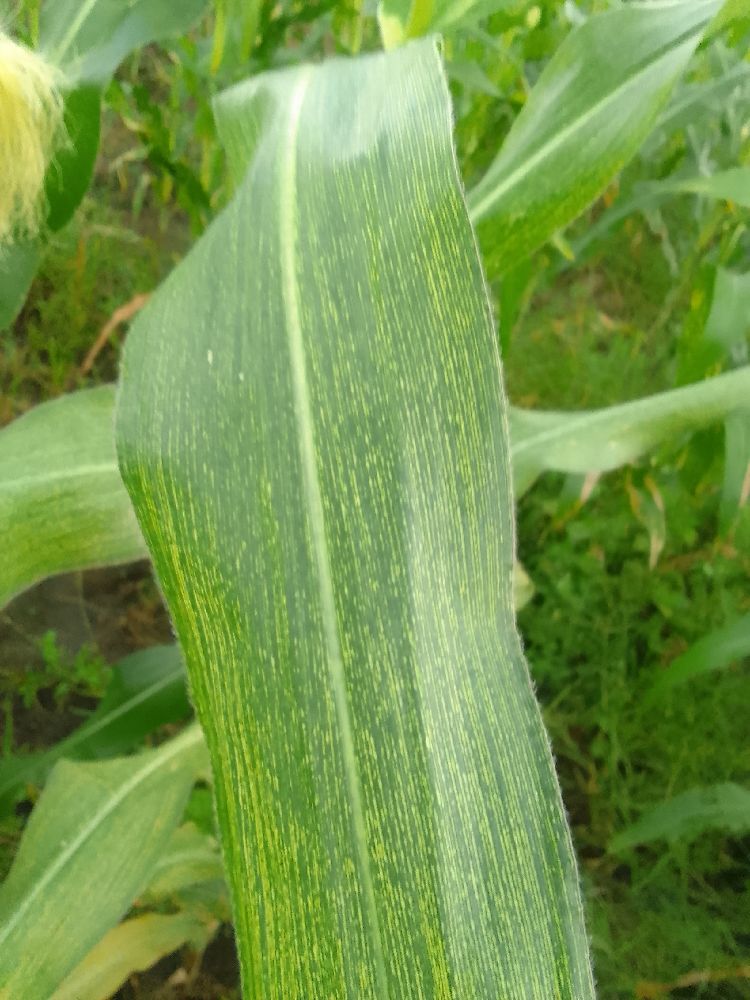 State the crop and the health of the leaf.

maize, maize streak virus
